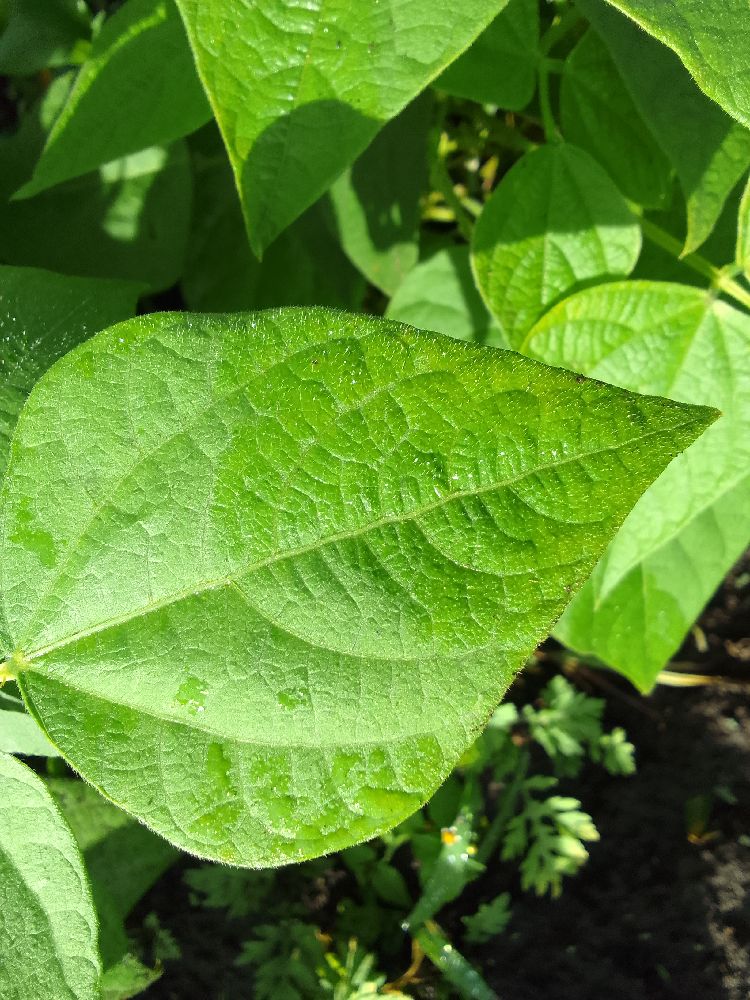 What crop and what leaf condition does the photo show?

common bean, healthy
